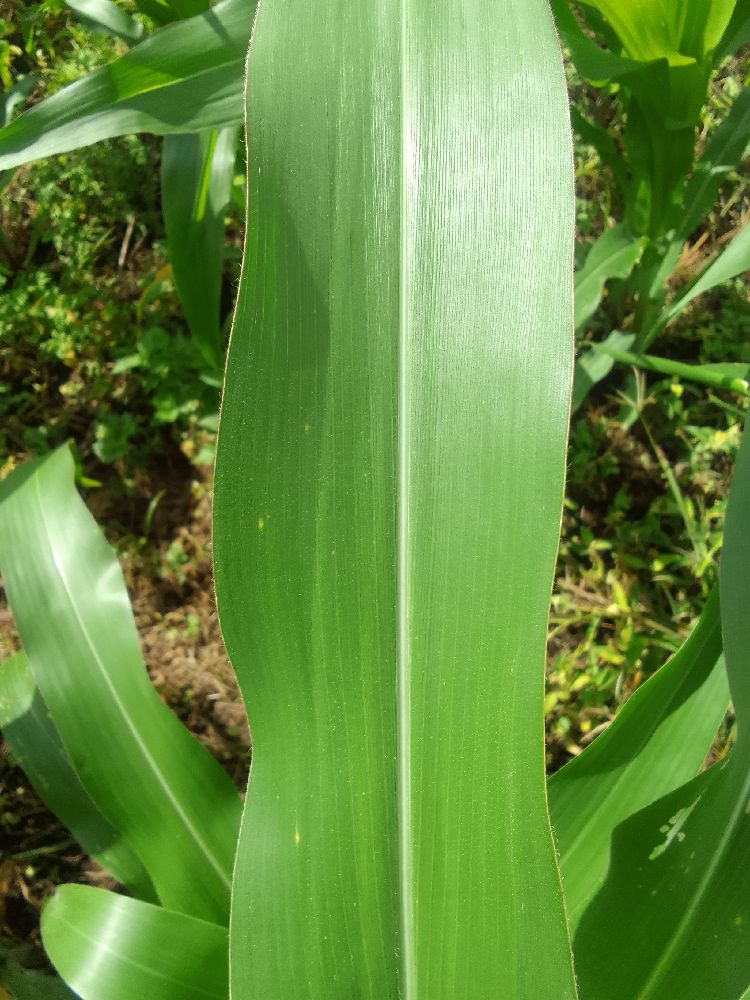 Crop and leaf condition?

maize, healthy
